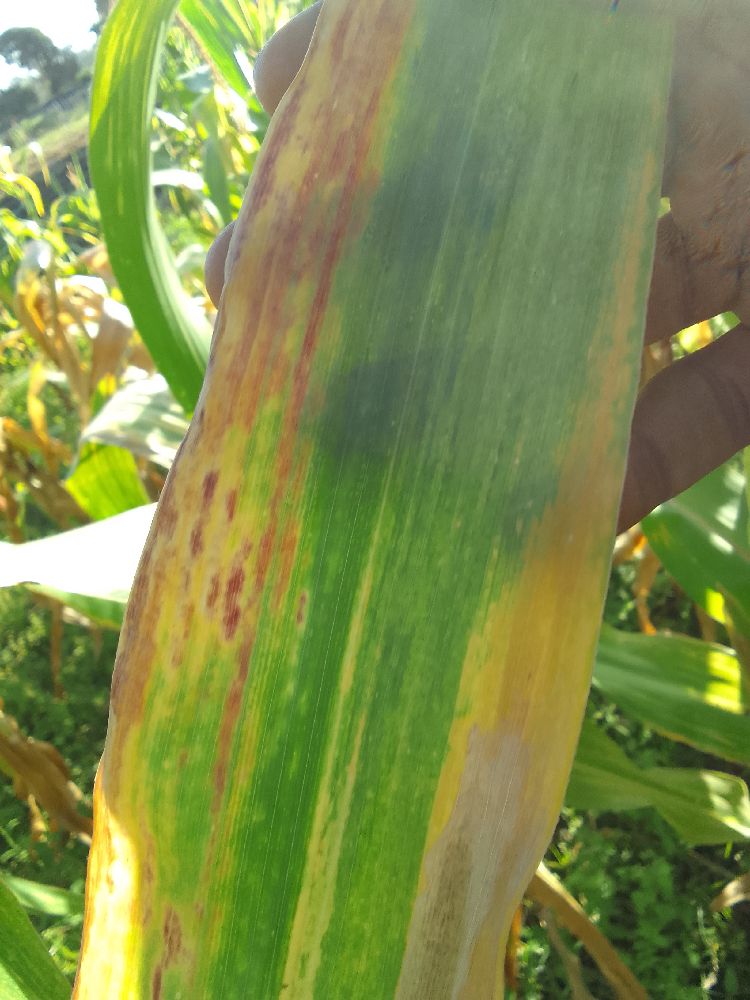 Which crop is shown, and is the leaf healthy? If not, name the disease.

maize, maize lethal necrosis
